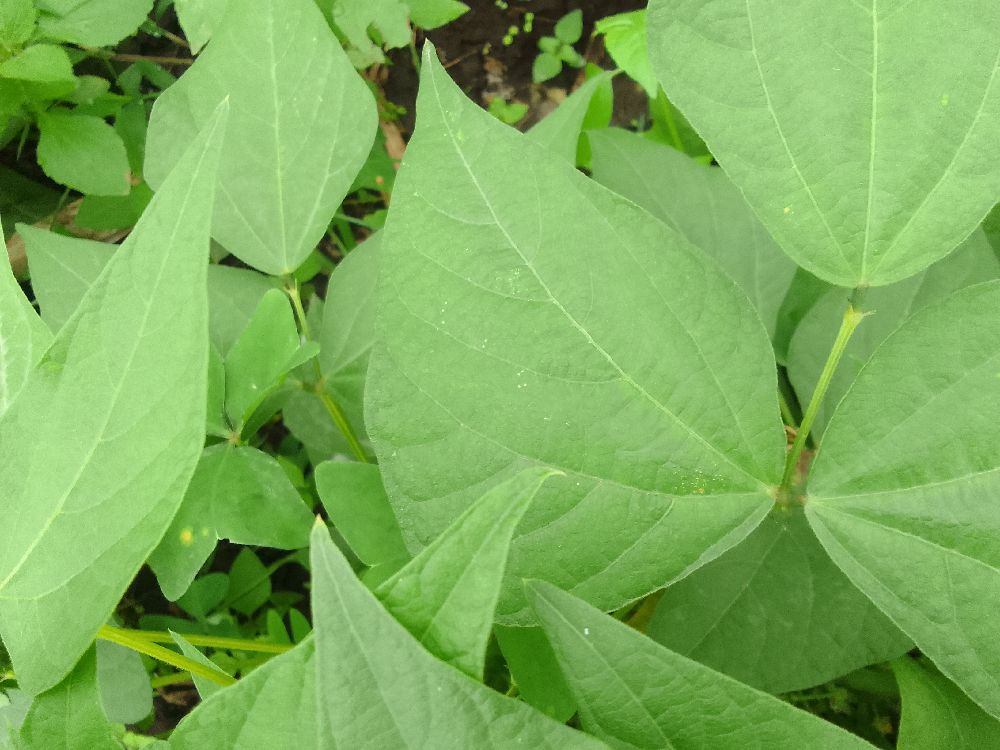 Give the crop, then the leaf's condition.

common bean, healthy
